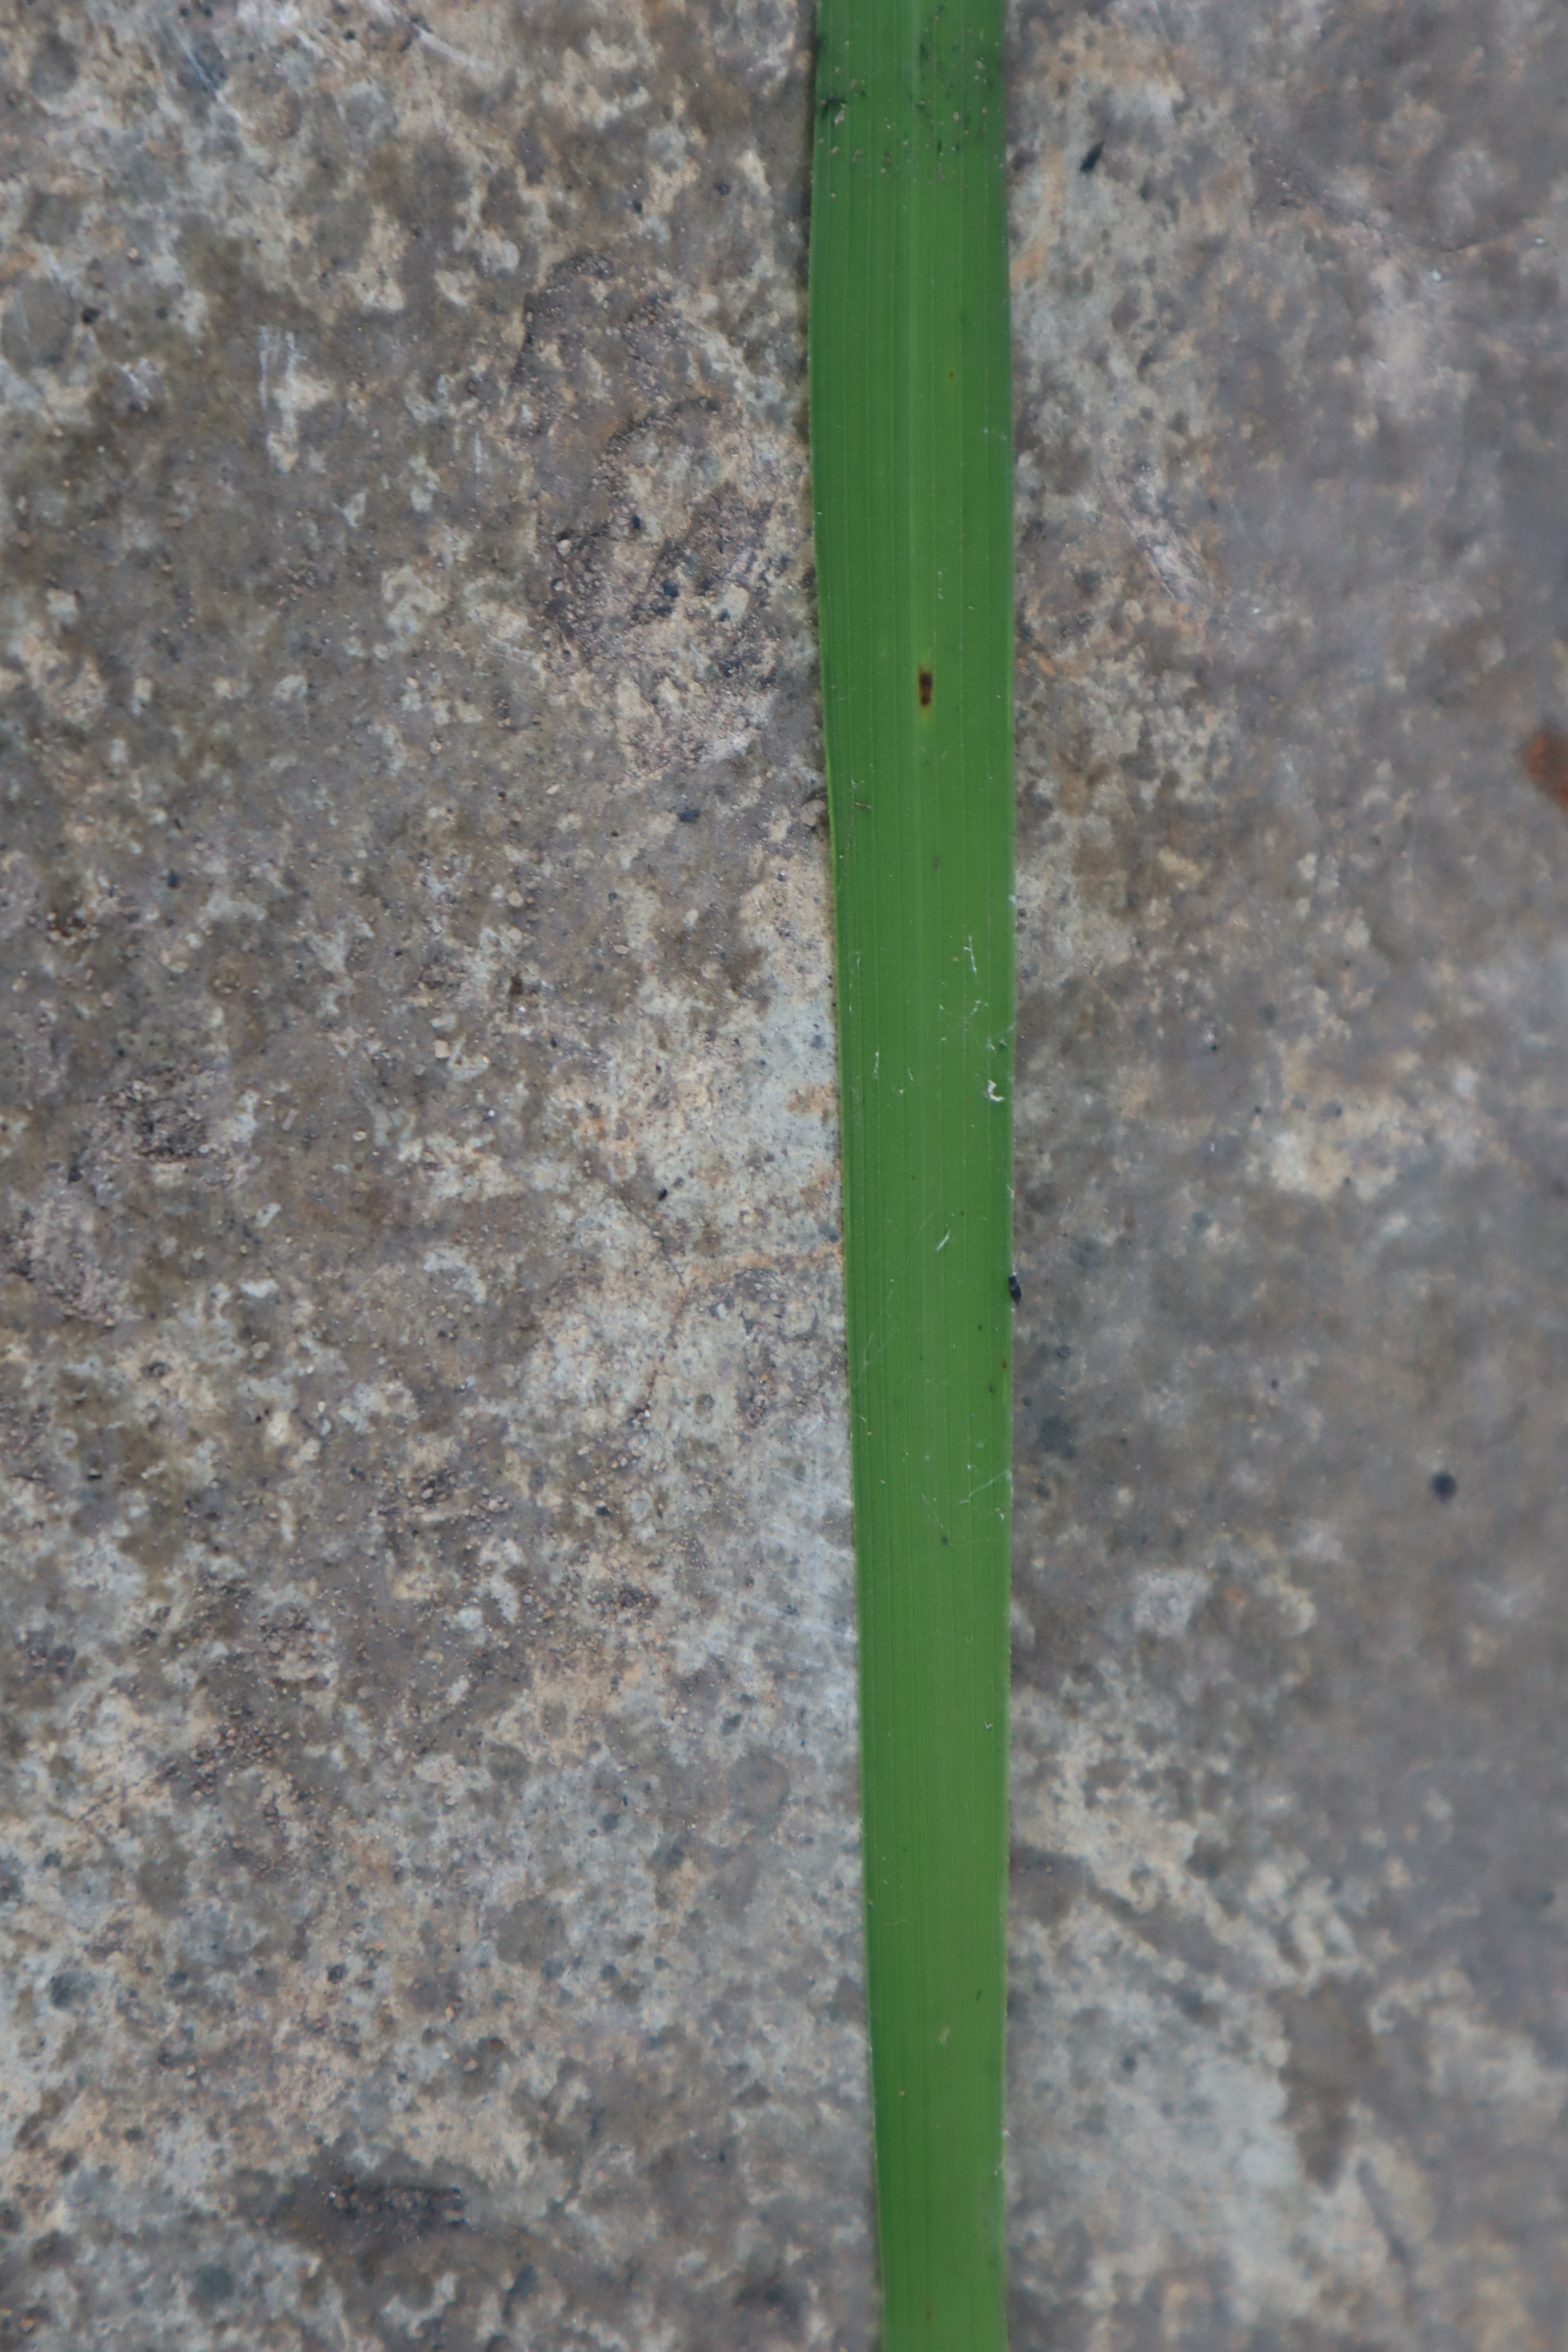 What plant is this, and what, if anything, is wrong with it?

rice, healthy leaves
